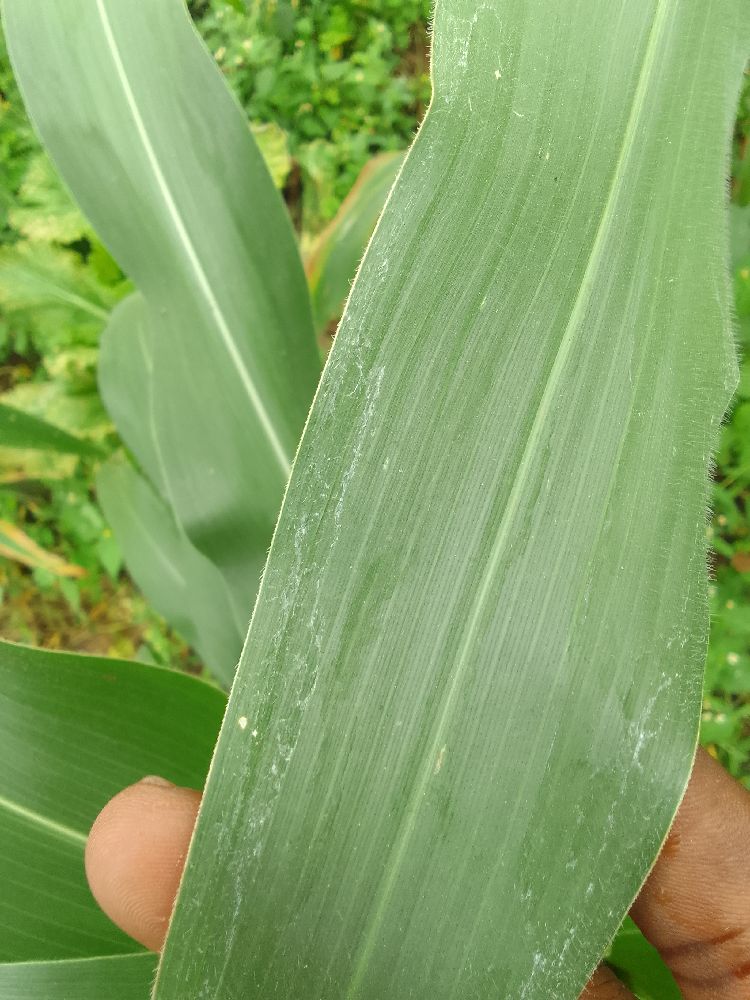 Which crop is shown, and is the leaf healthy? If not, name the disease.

maize, healthy
